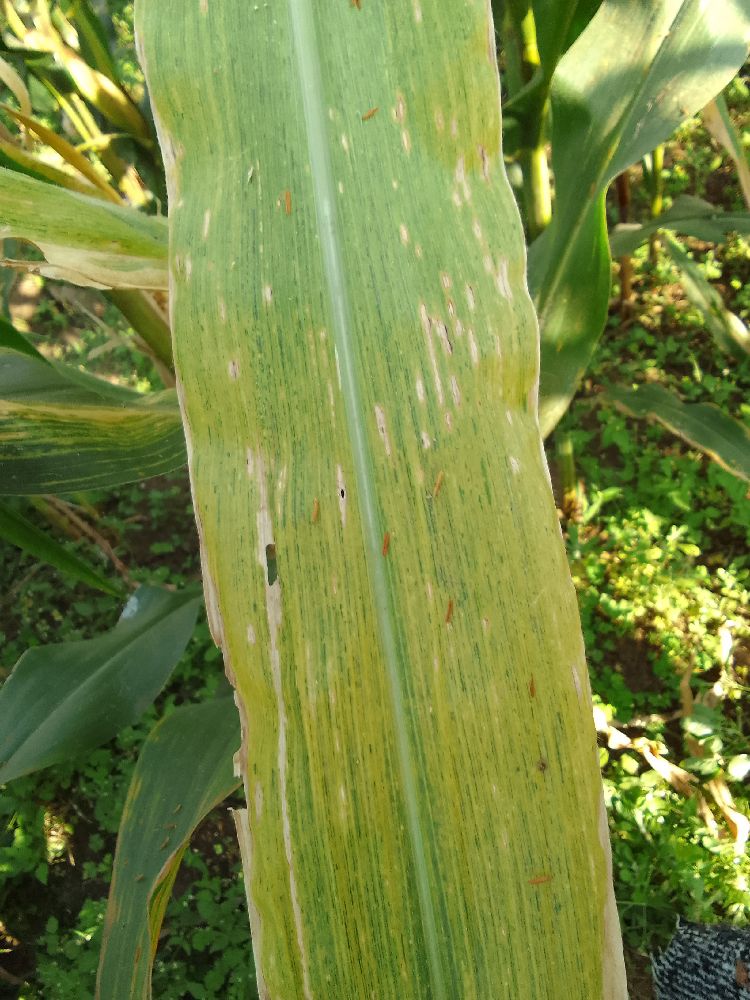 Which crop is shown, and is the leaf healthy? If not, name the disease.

maize, maize lethal necrosis
